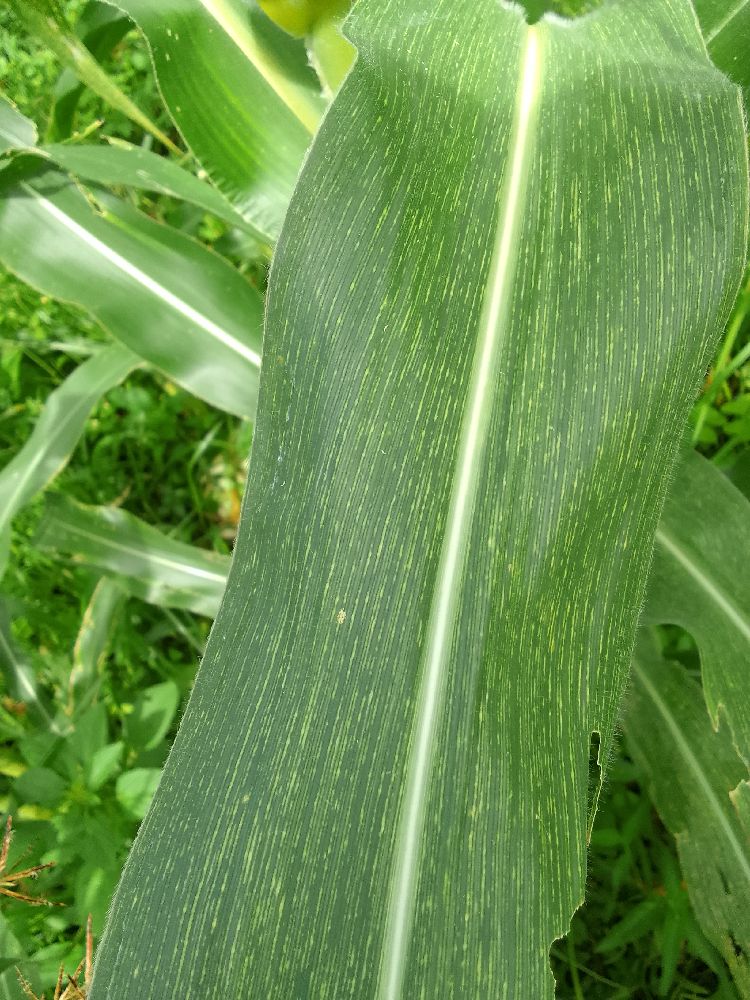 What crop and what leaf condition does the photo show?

maize, maize streak virus
